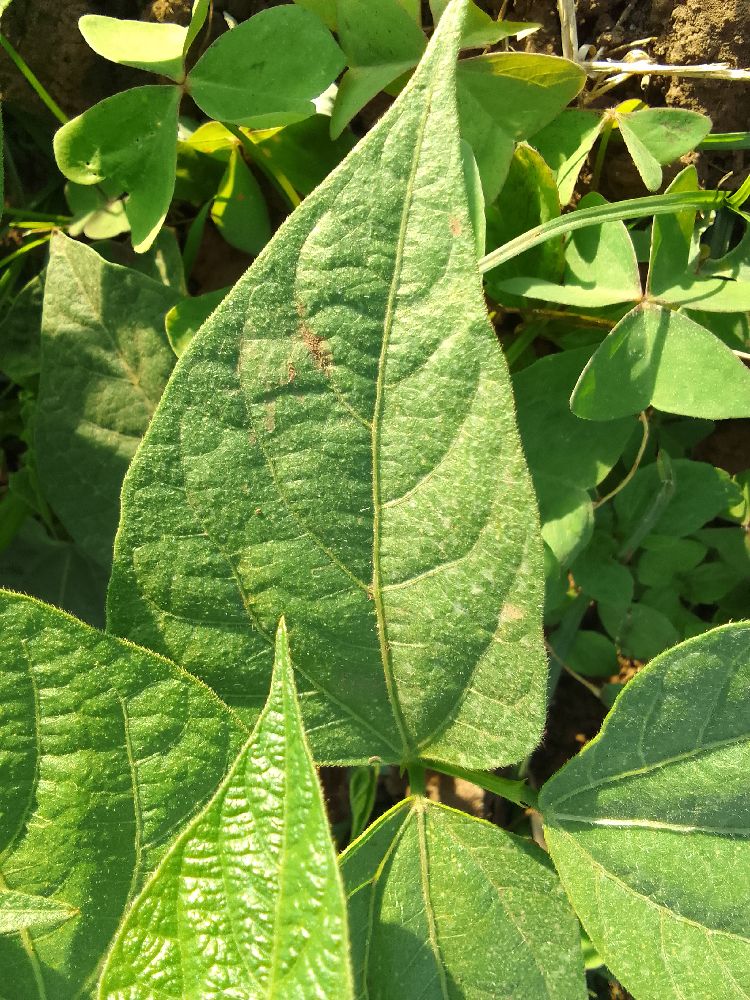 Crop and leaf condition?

common bean, healthy
